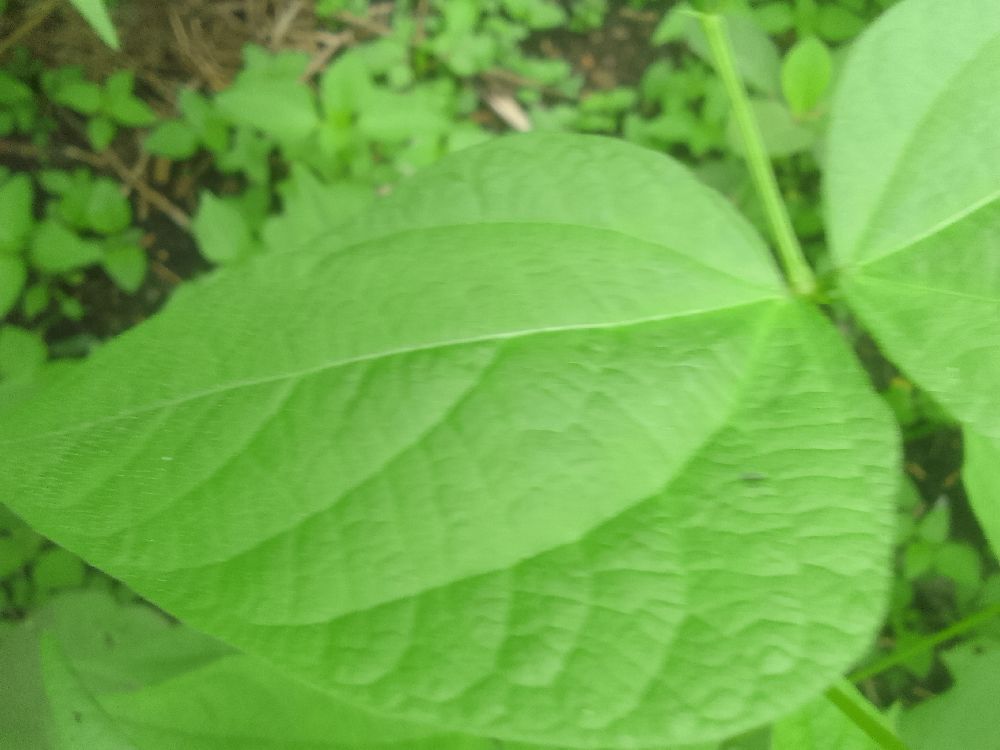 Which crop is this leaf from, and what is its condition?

common bean, healthy
